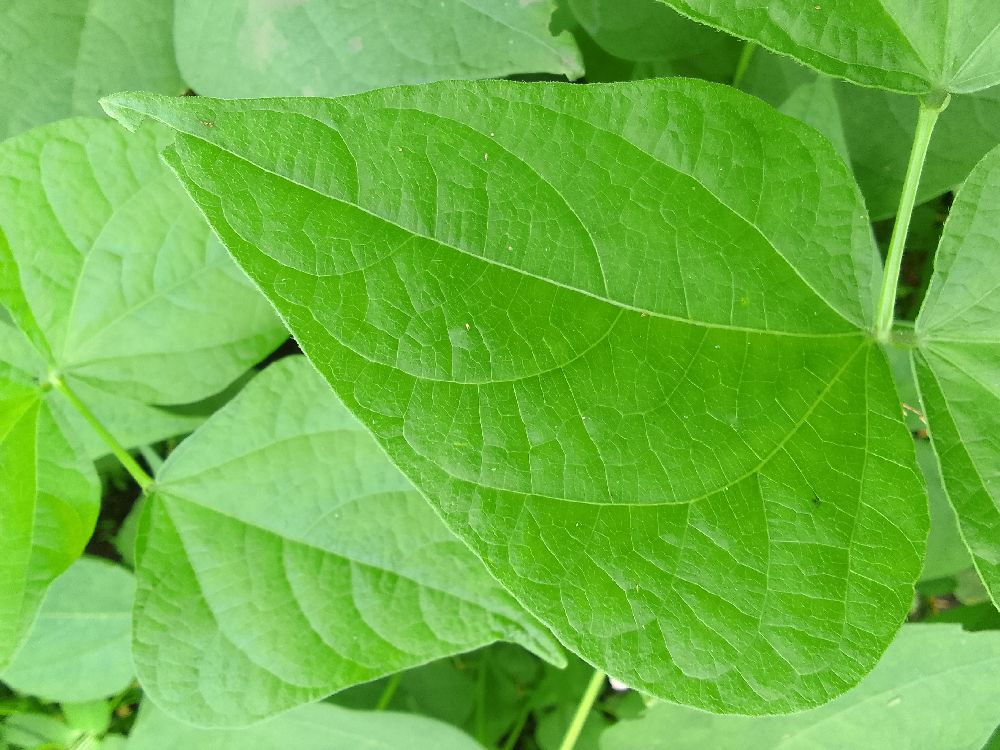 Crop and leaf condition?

common bean, healthy
